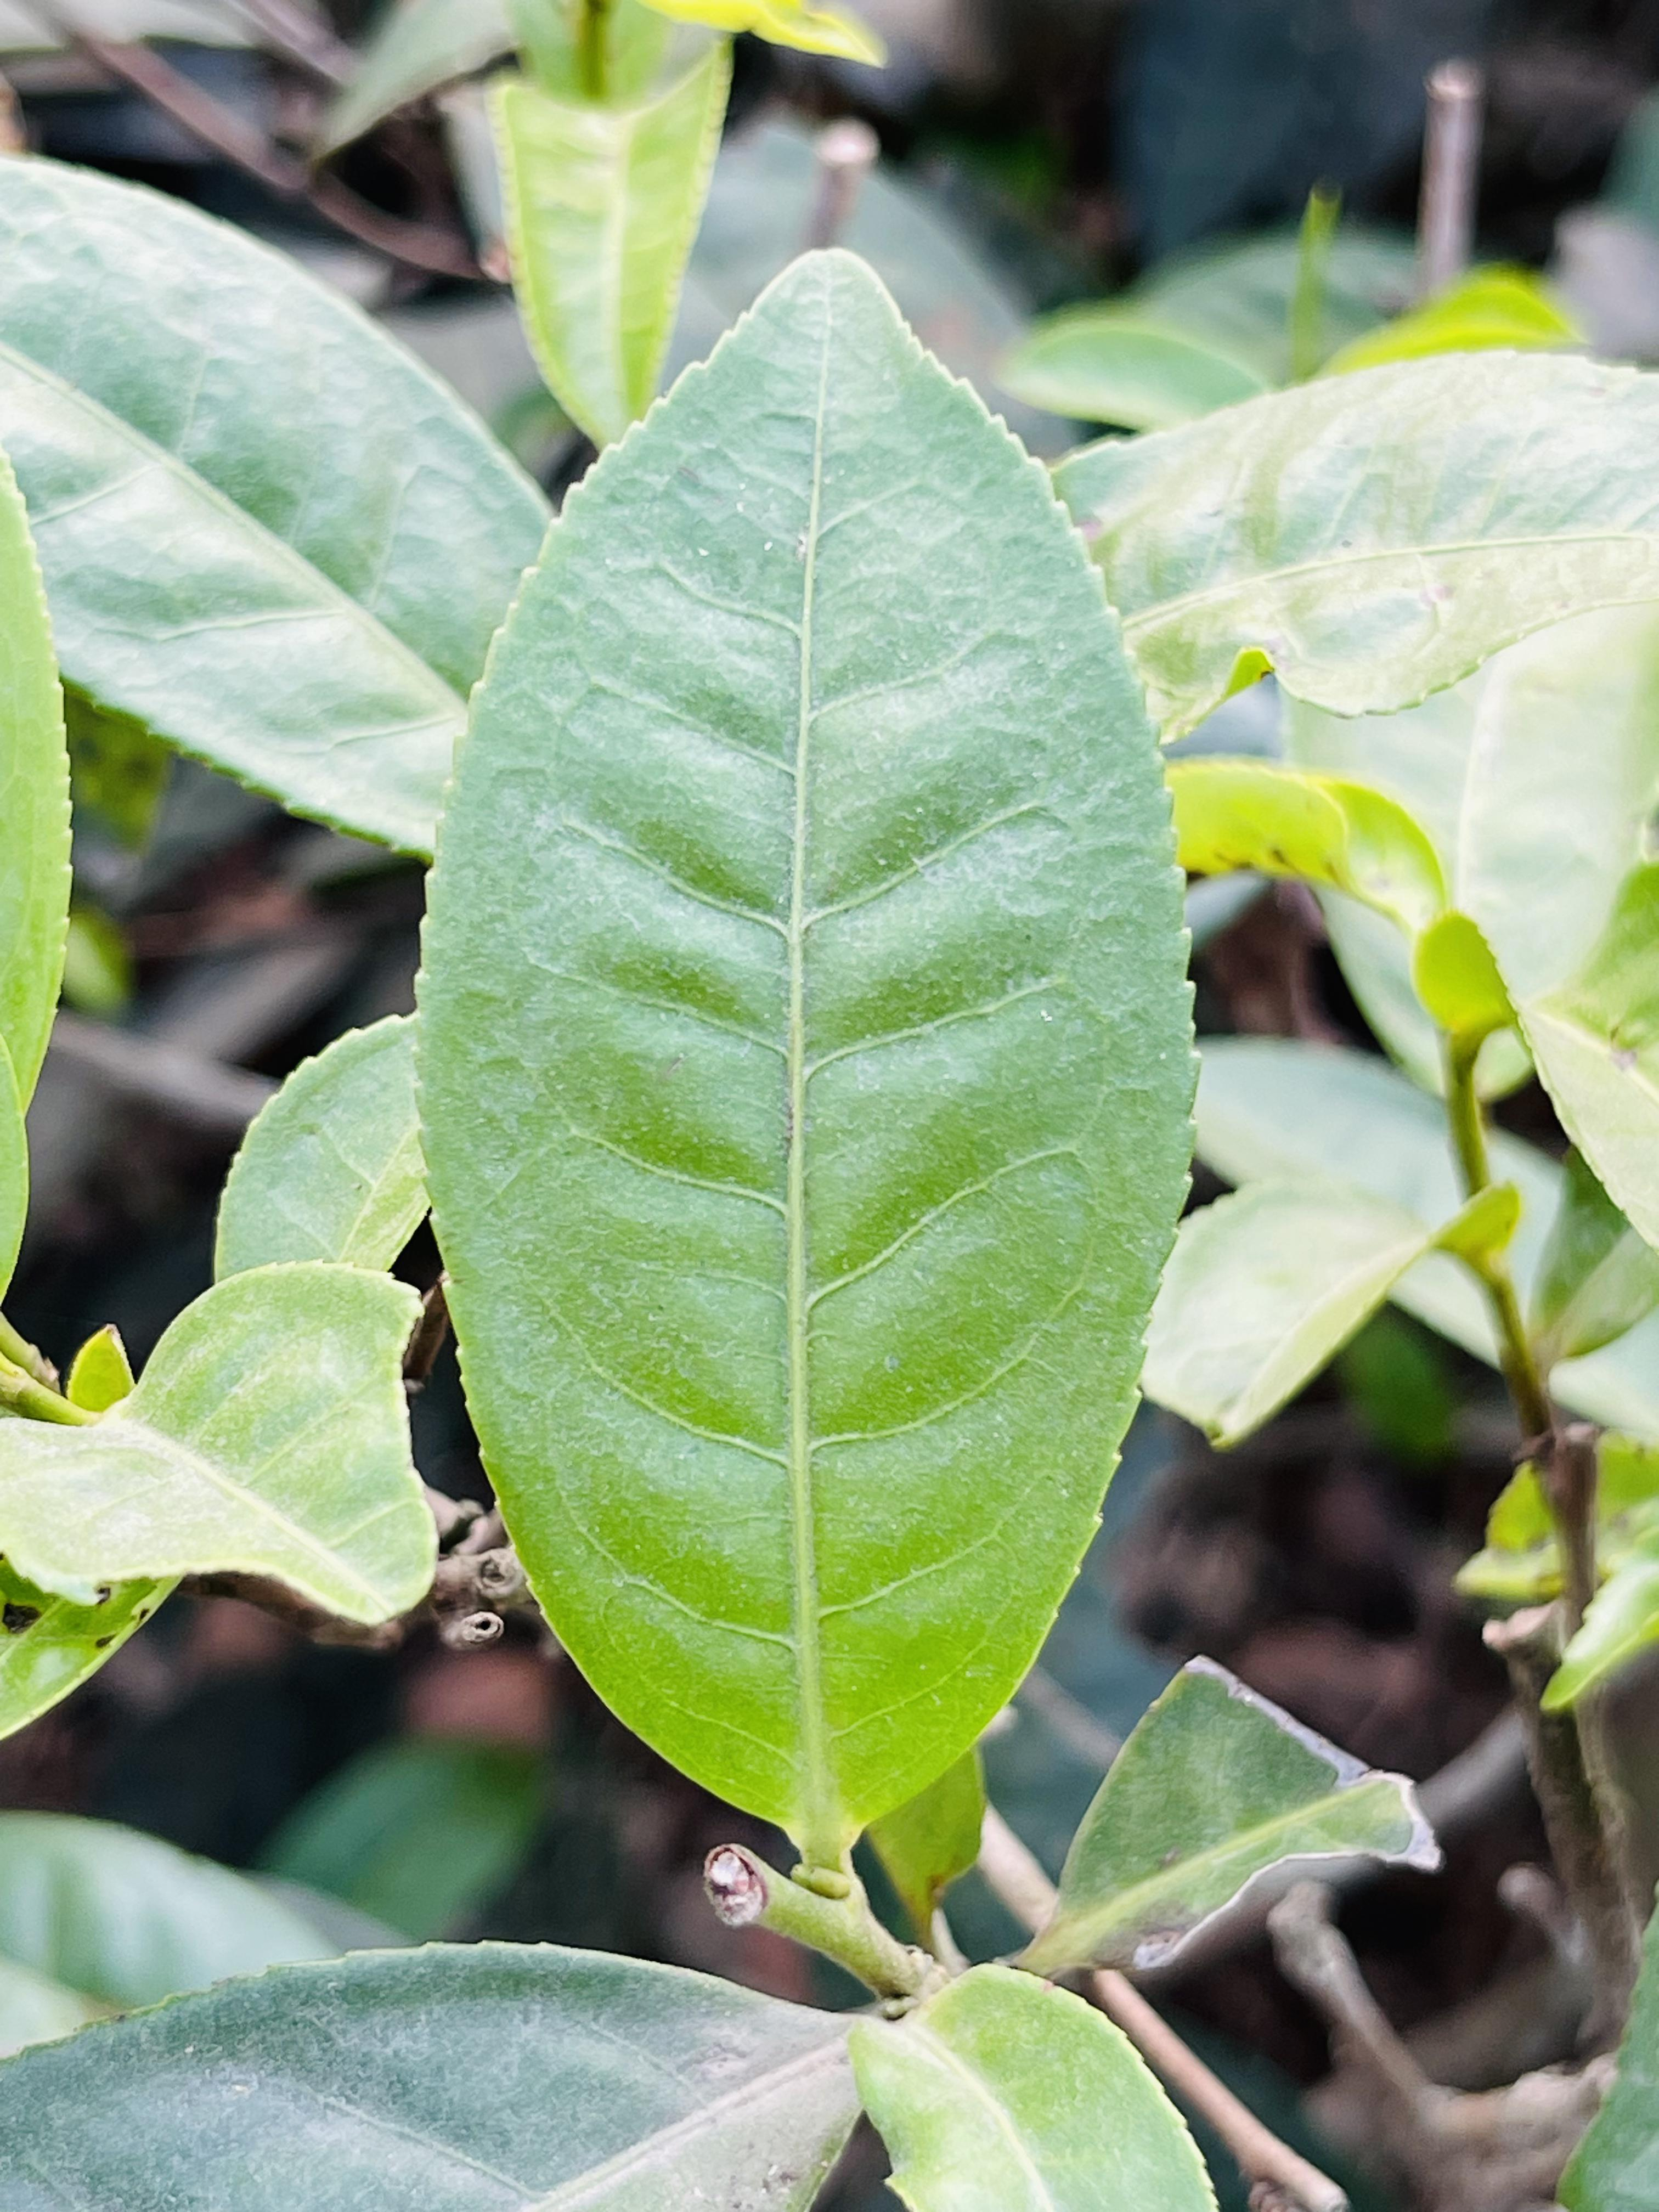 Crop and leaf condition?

tea, healthy leaf
